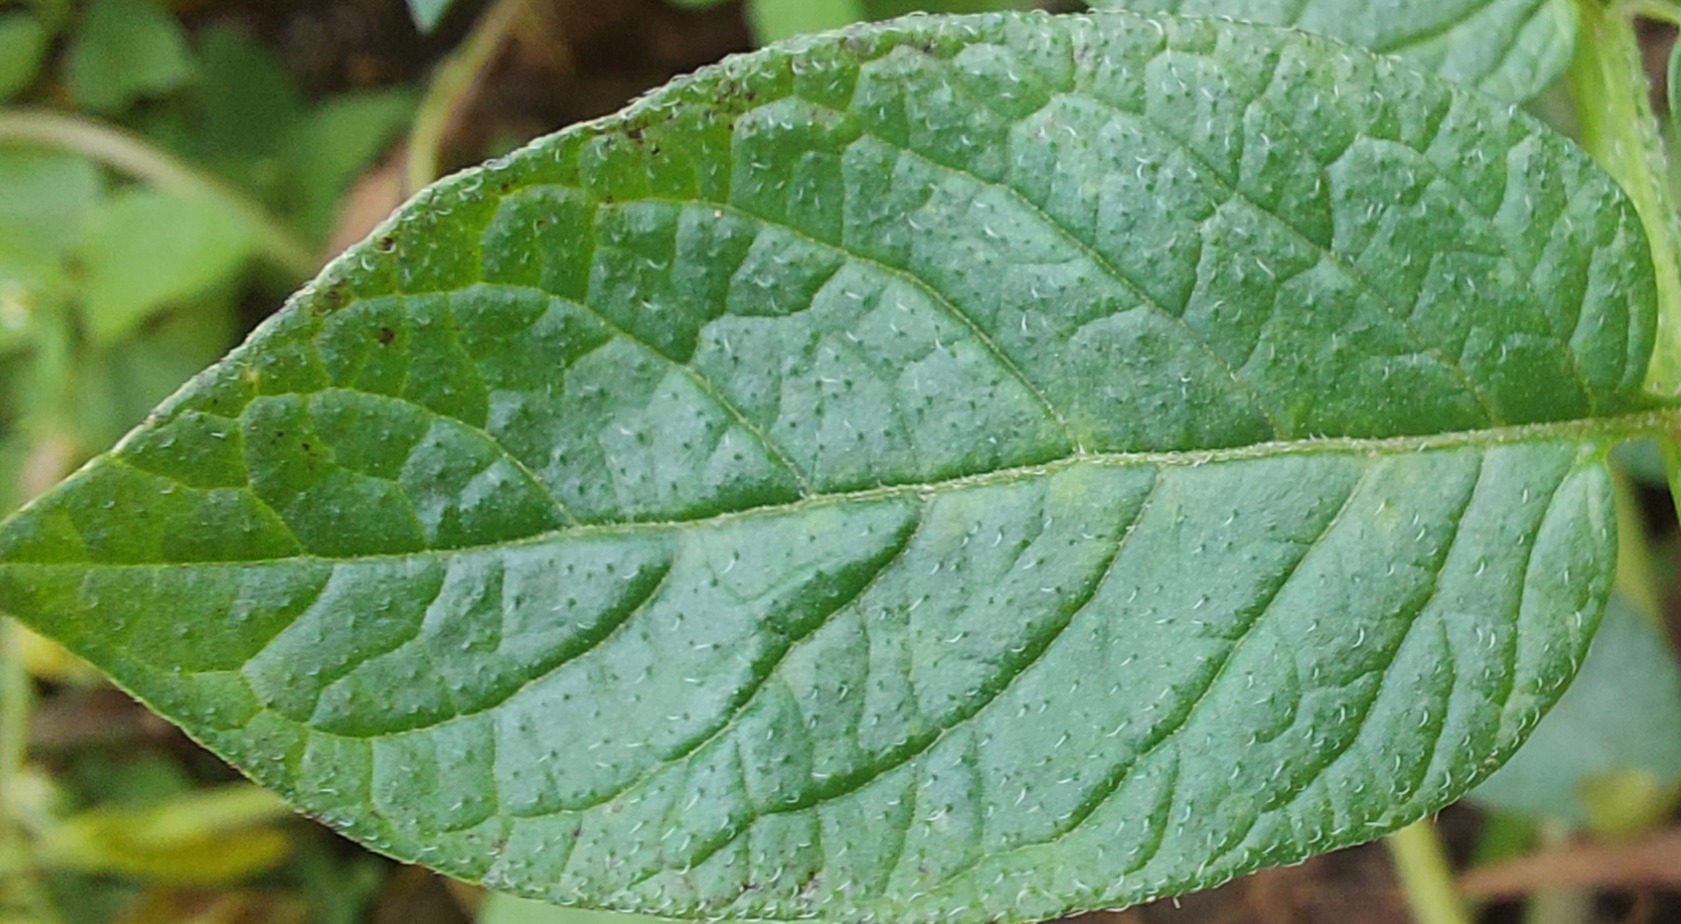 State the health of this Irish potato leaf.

healthy
